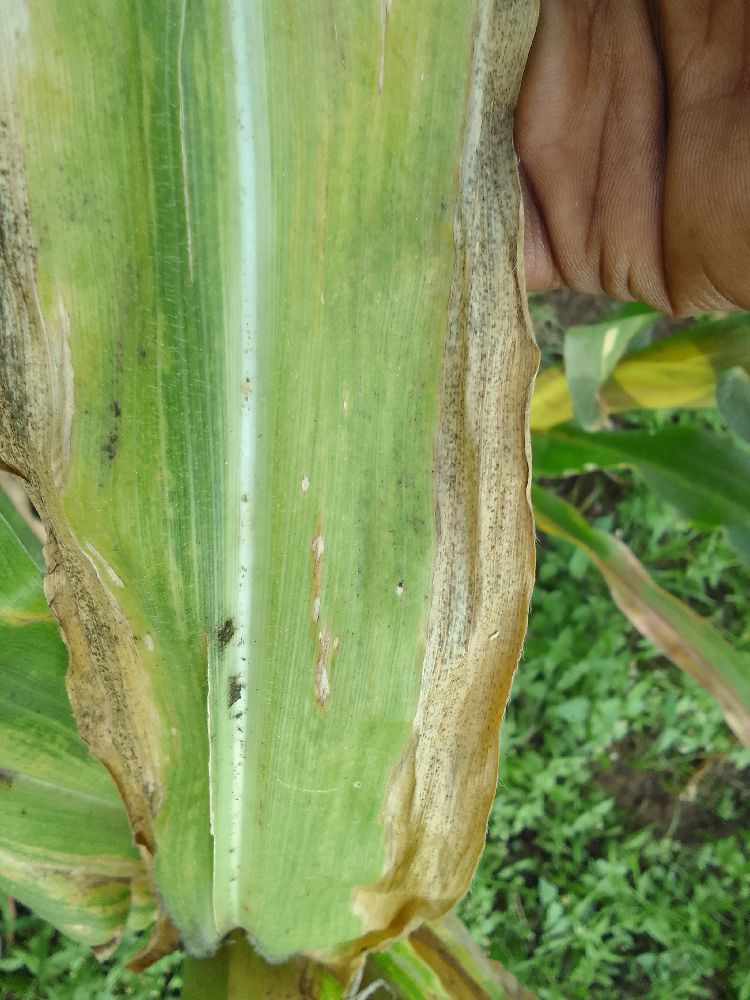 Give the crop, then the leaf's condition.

maize, maize lethal necrosis
